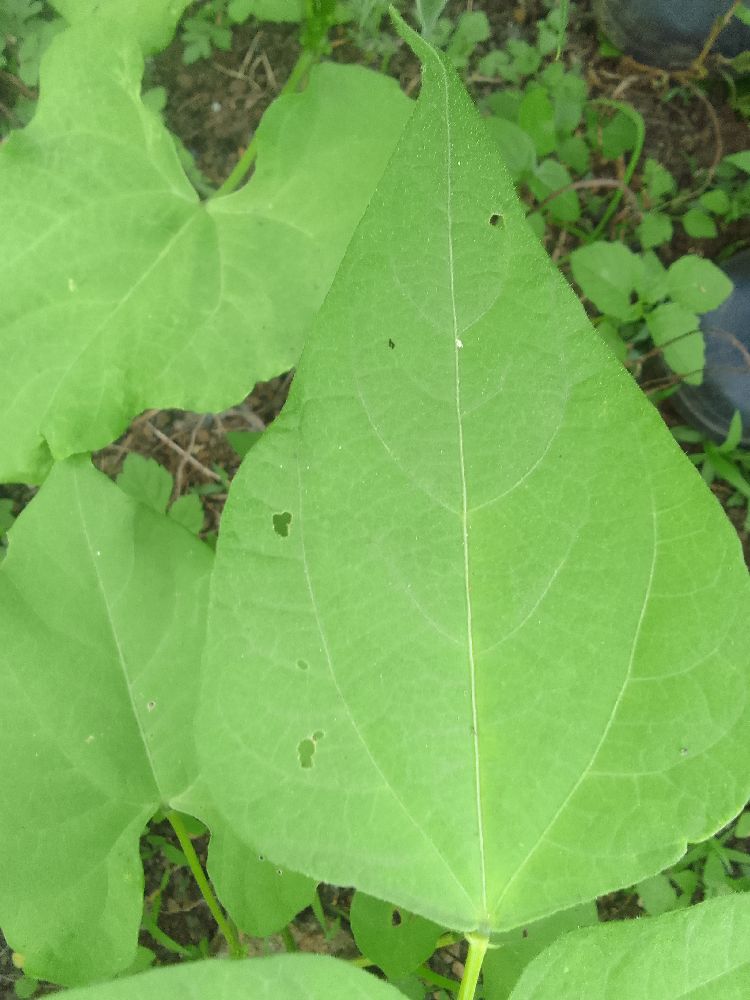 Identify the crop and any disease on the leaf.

common bean, healthy
